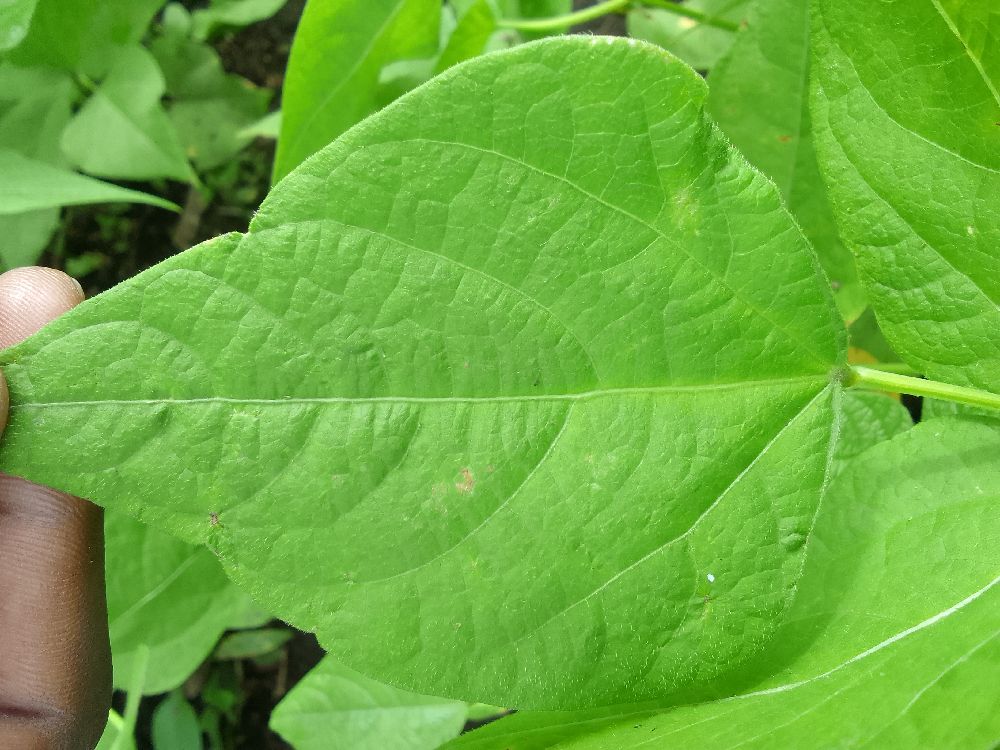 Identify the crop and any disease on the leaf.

common bean, healthy
